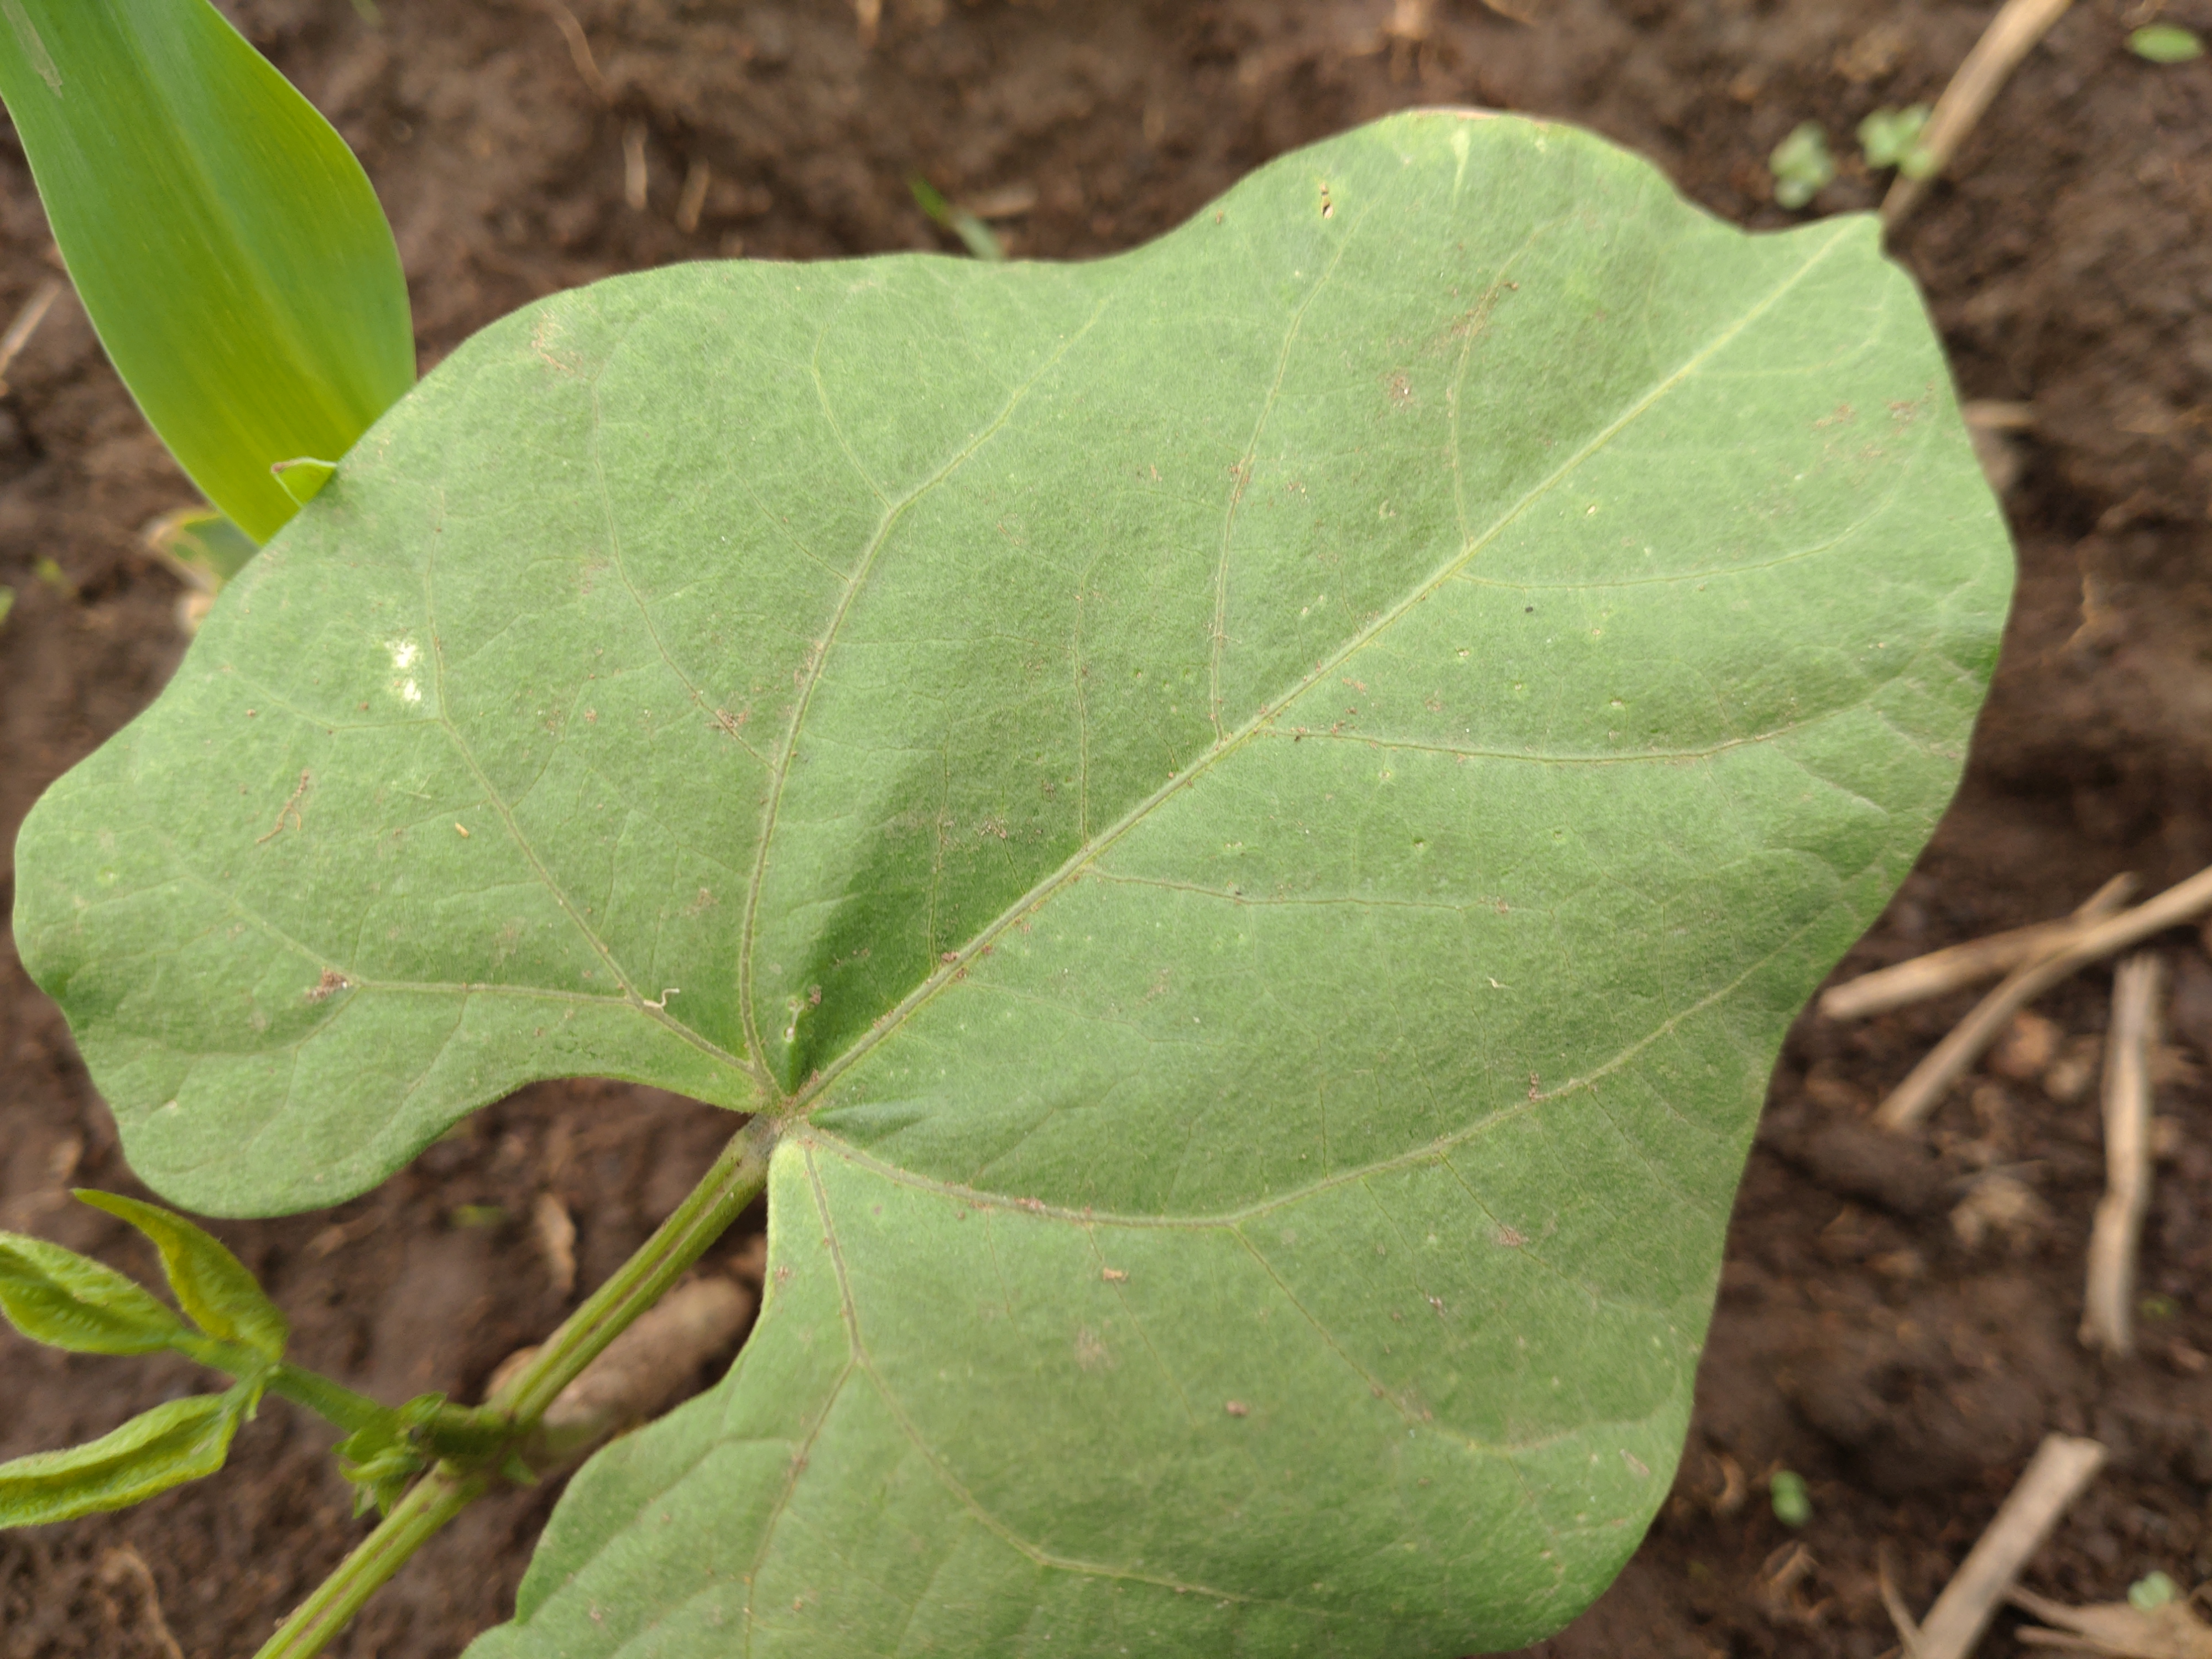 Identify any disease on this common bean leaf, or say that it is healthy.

healthy
